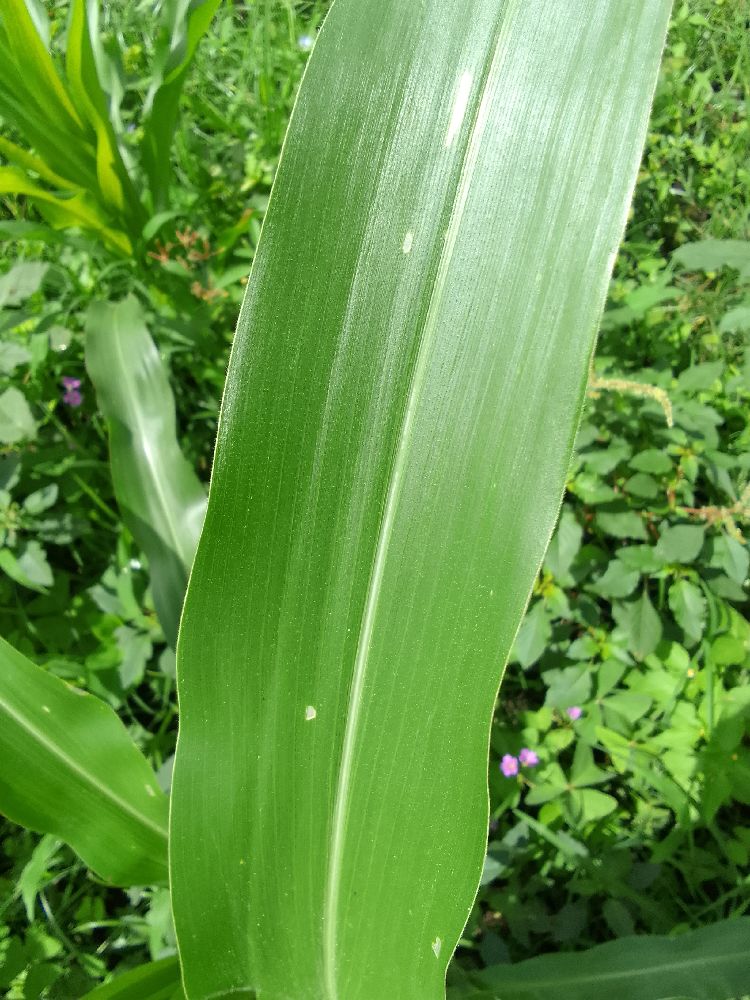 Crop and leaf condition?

maize, healthy
